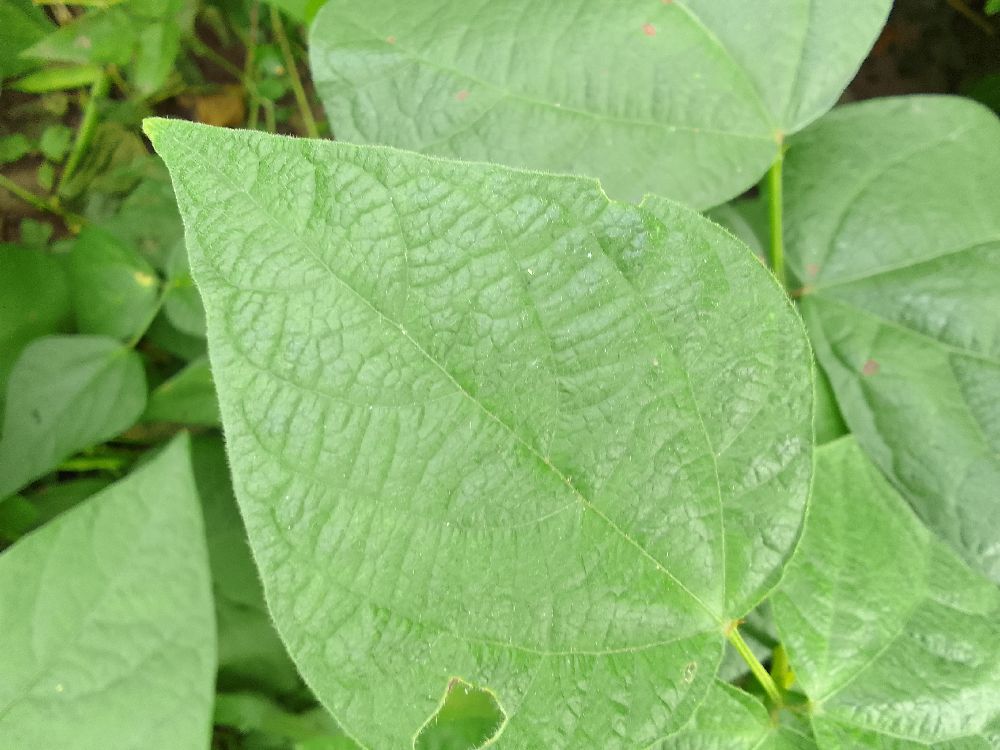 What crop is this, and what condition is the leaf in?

common bean, healthy
